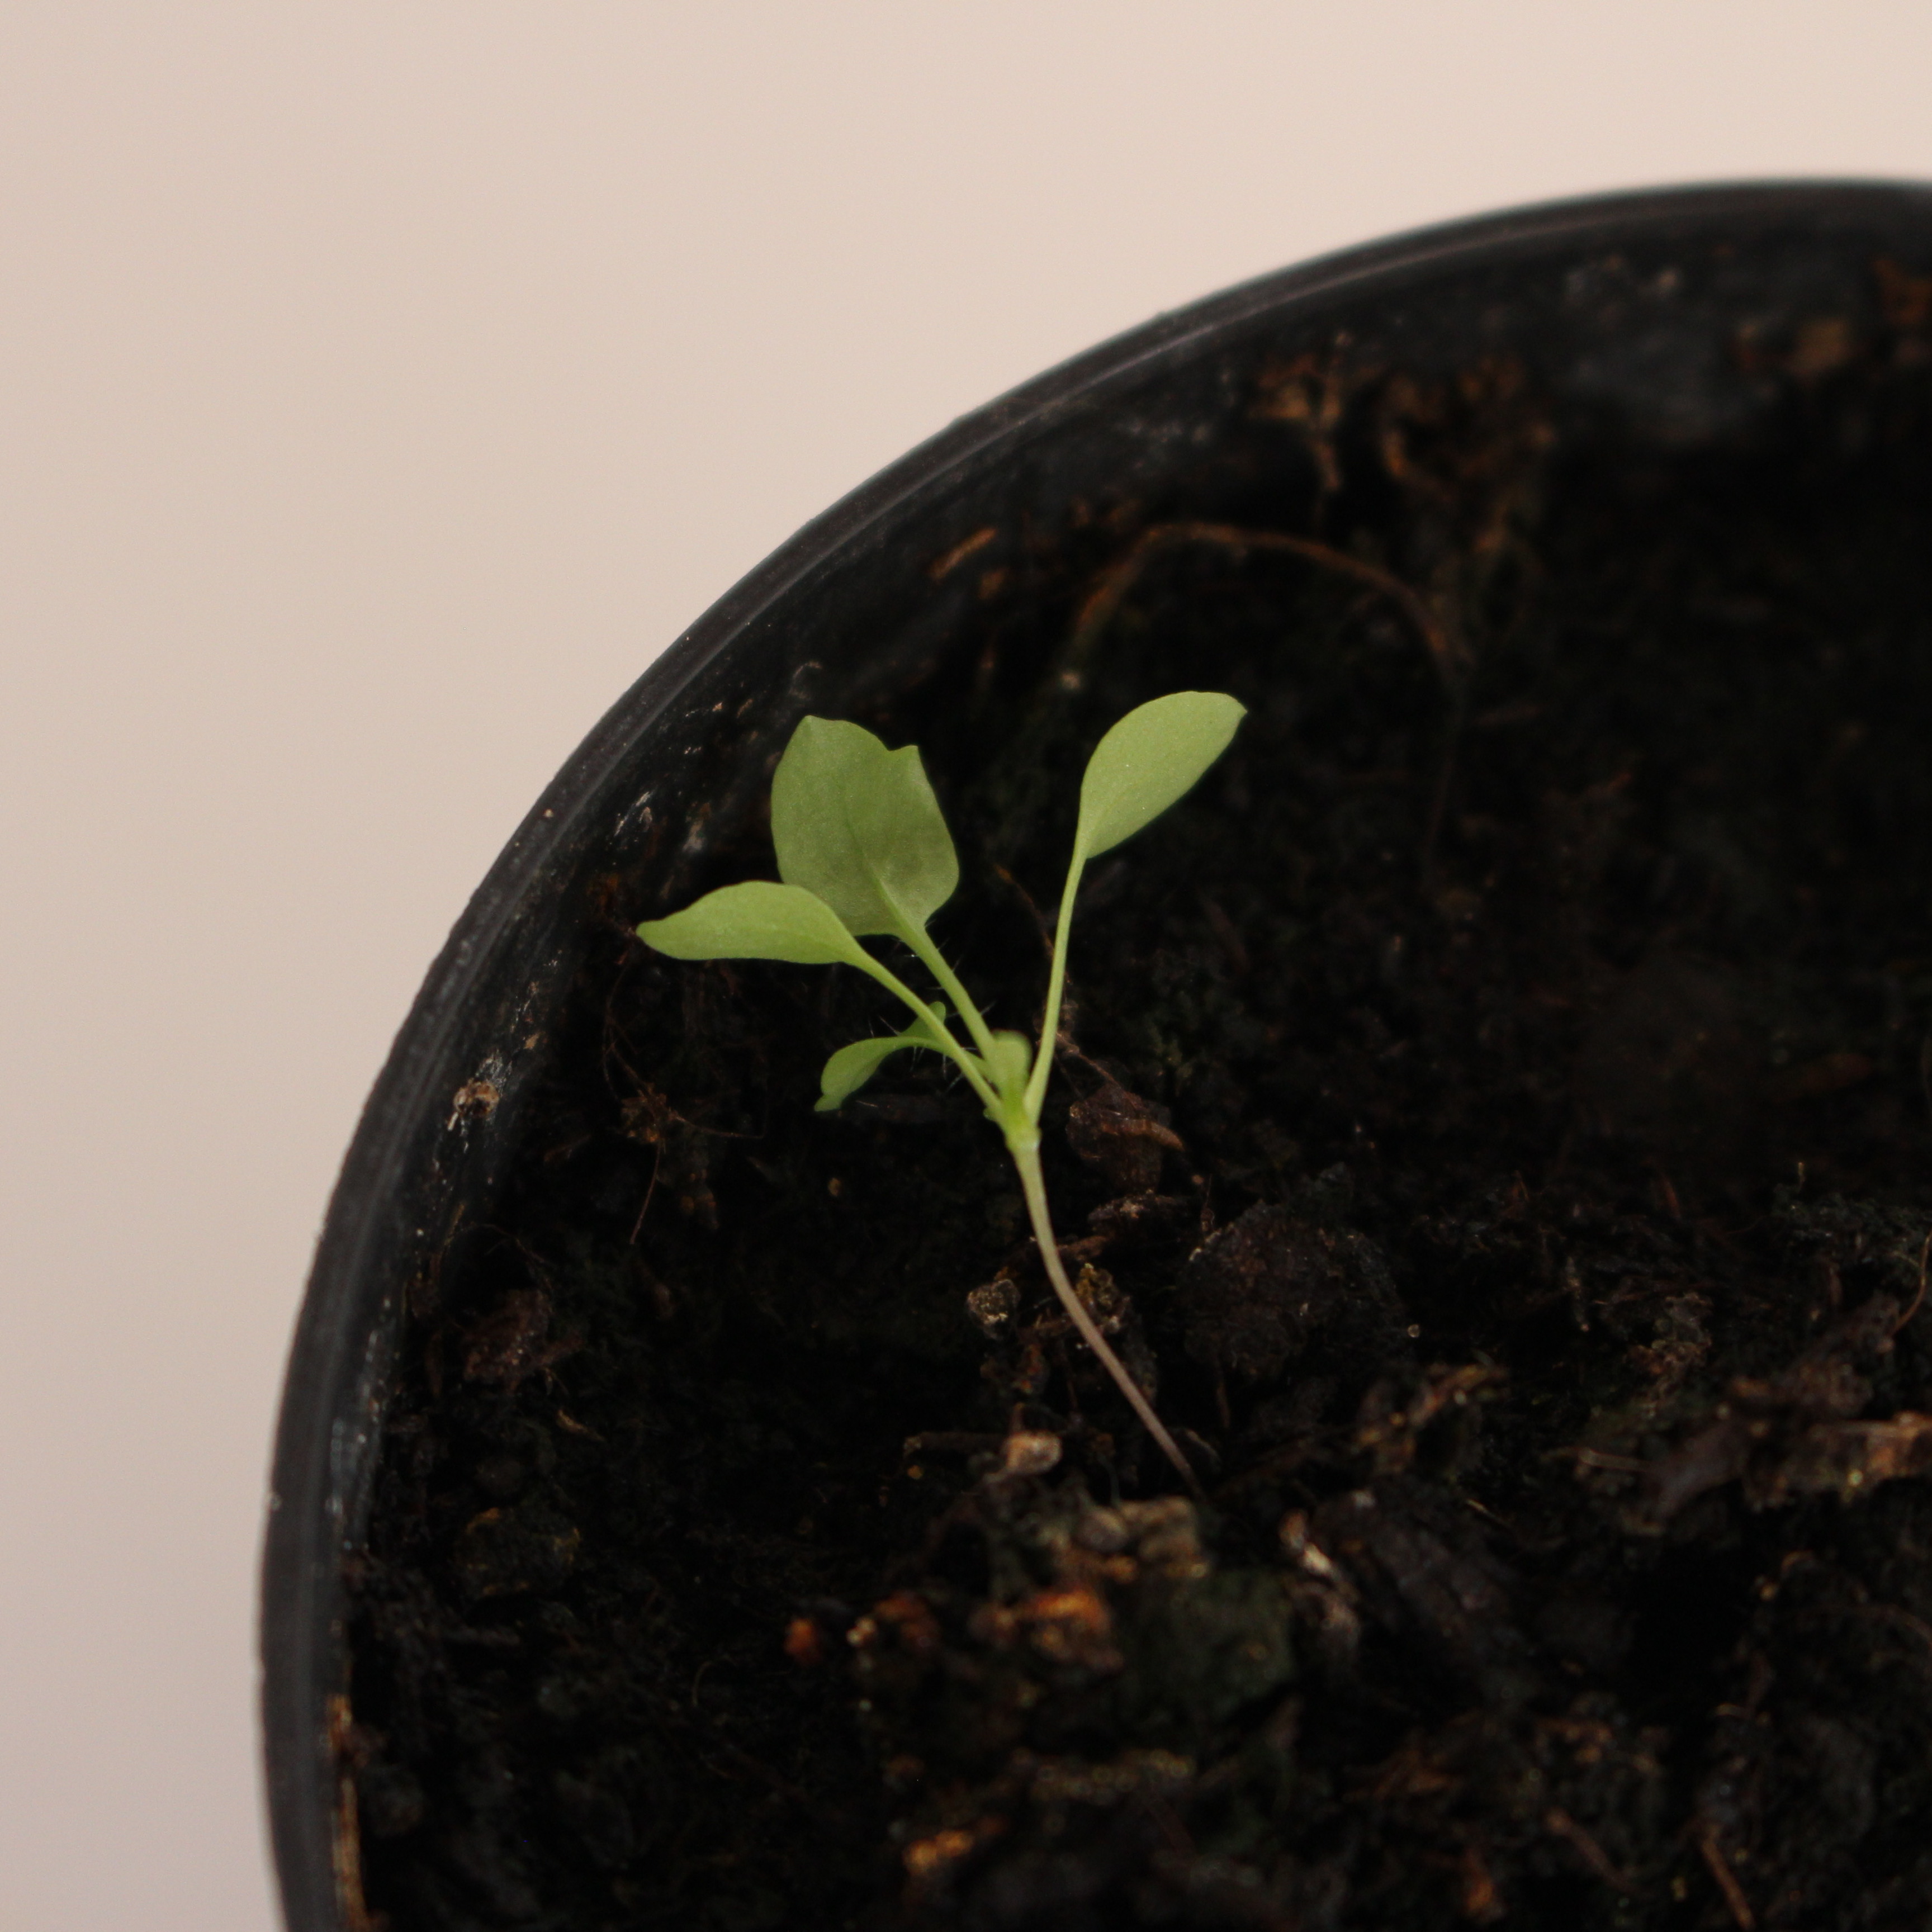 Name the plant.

Papaver rhoeas
